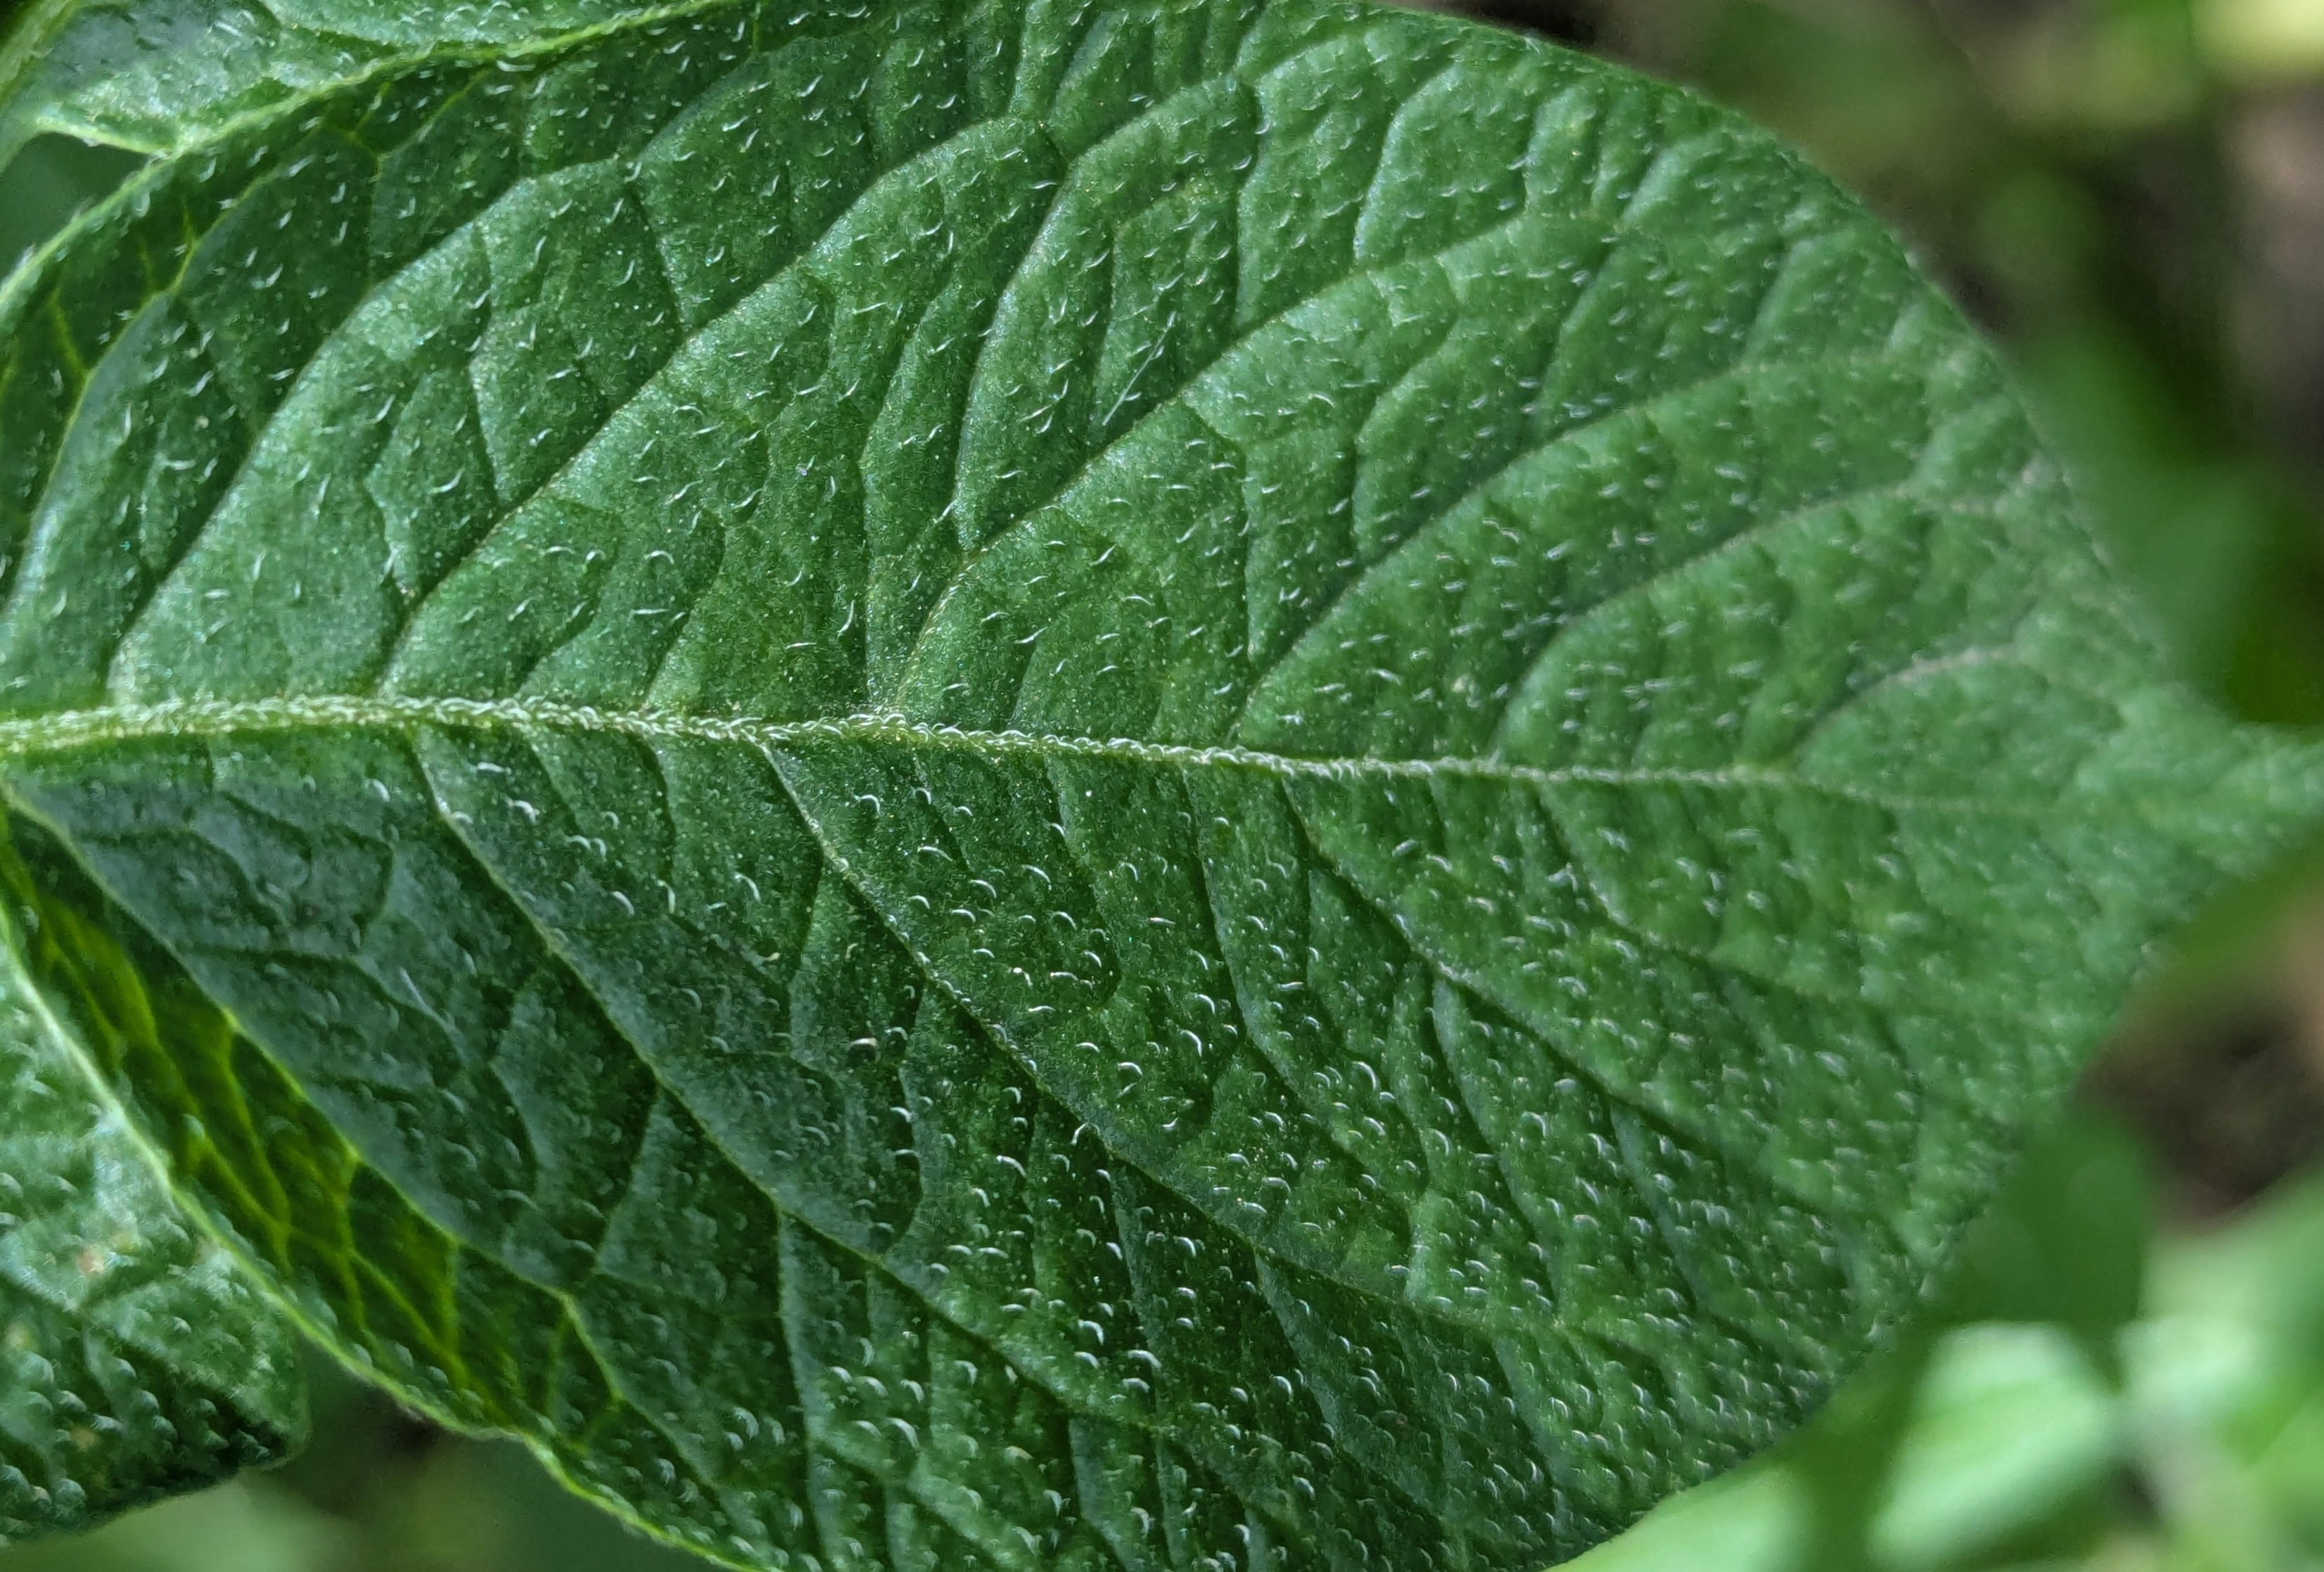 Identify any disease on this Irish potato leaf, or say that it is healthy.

healthy
